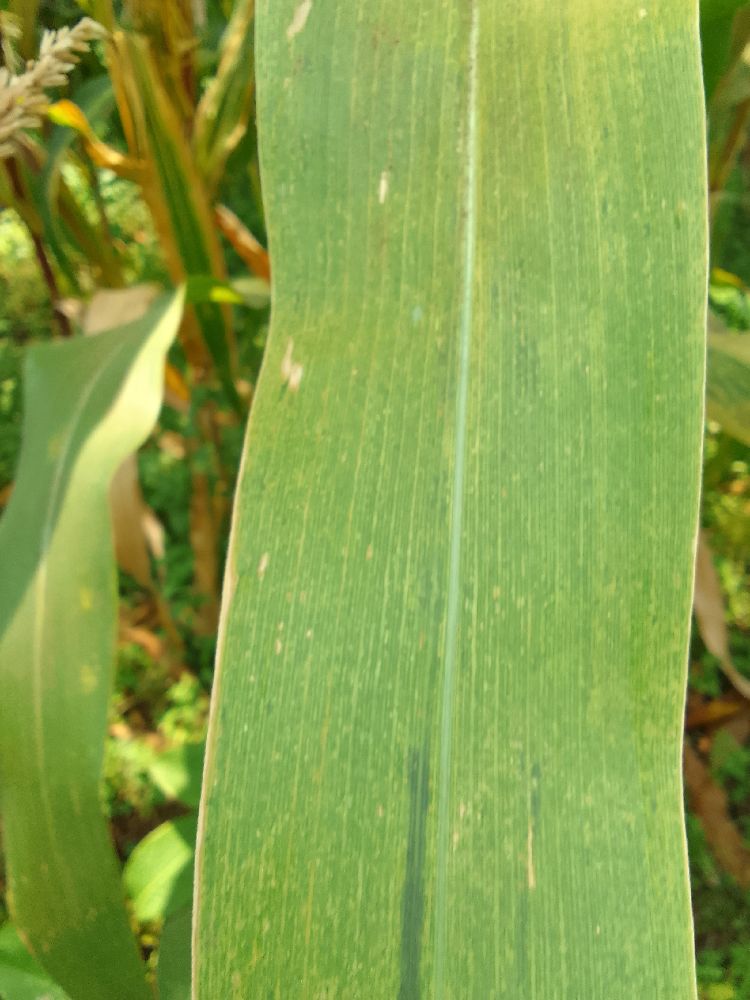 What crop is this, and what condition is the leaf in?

maize, maize lethal necrosis
